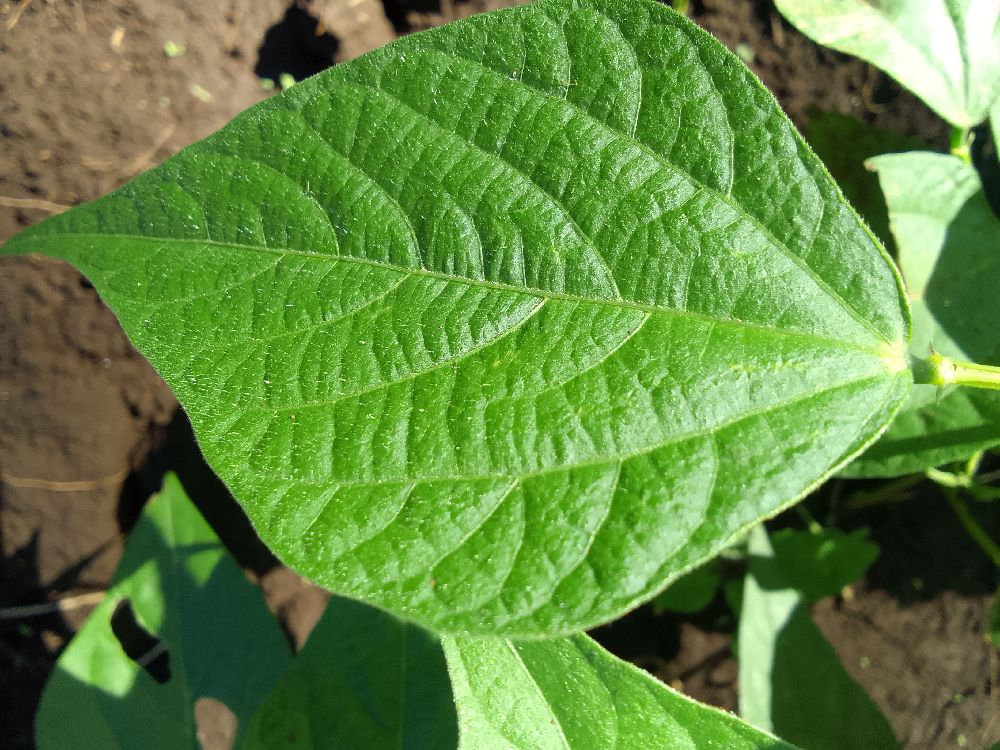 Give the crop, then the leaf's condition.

common bean, healthy
